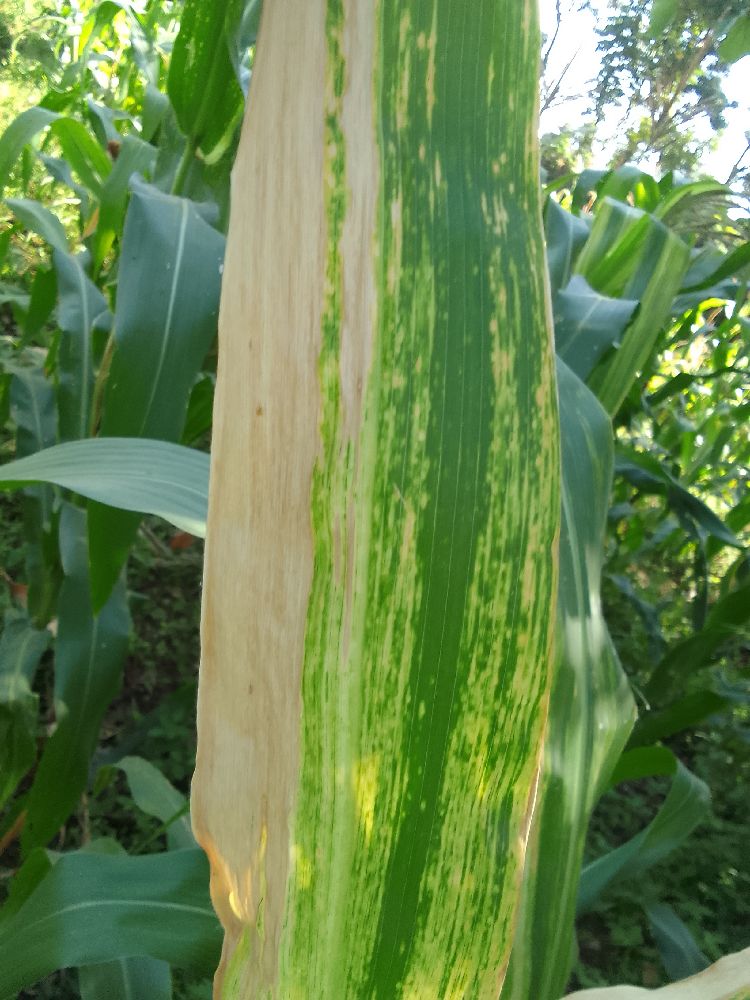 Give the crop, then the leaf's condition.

maize, maize lethal necrosis
